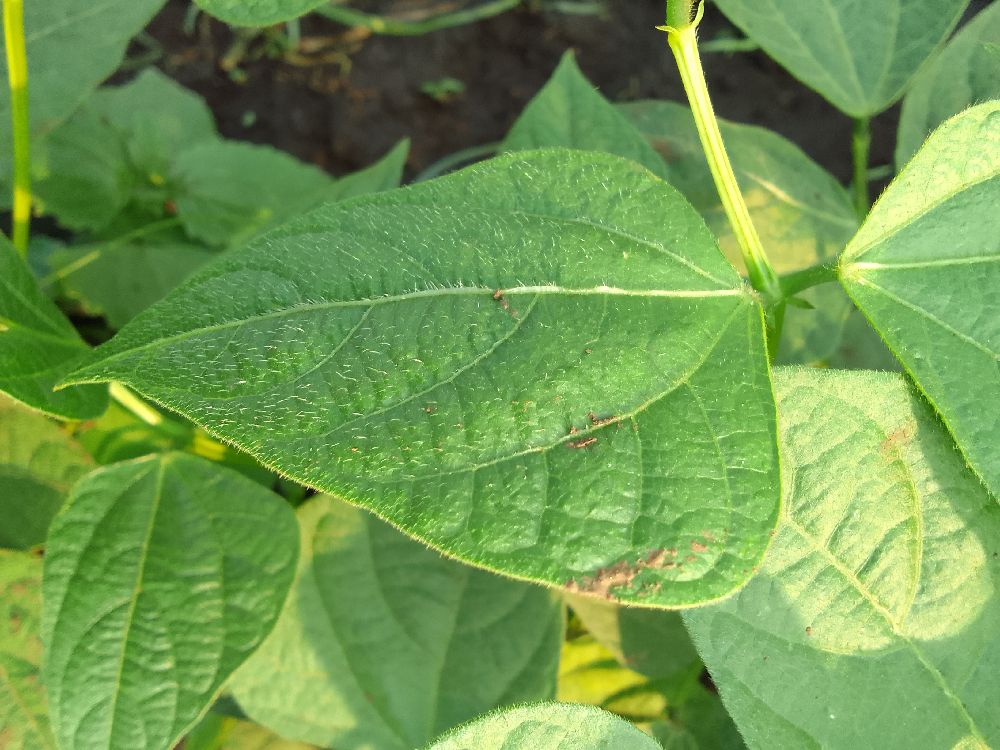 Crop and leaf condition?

common bean, healthy
